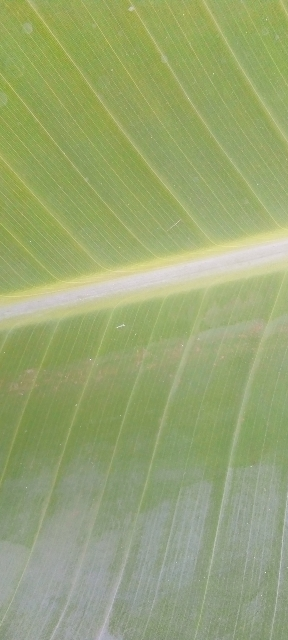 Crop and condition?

banana, healthy
